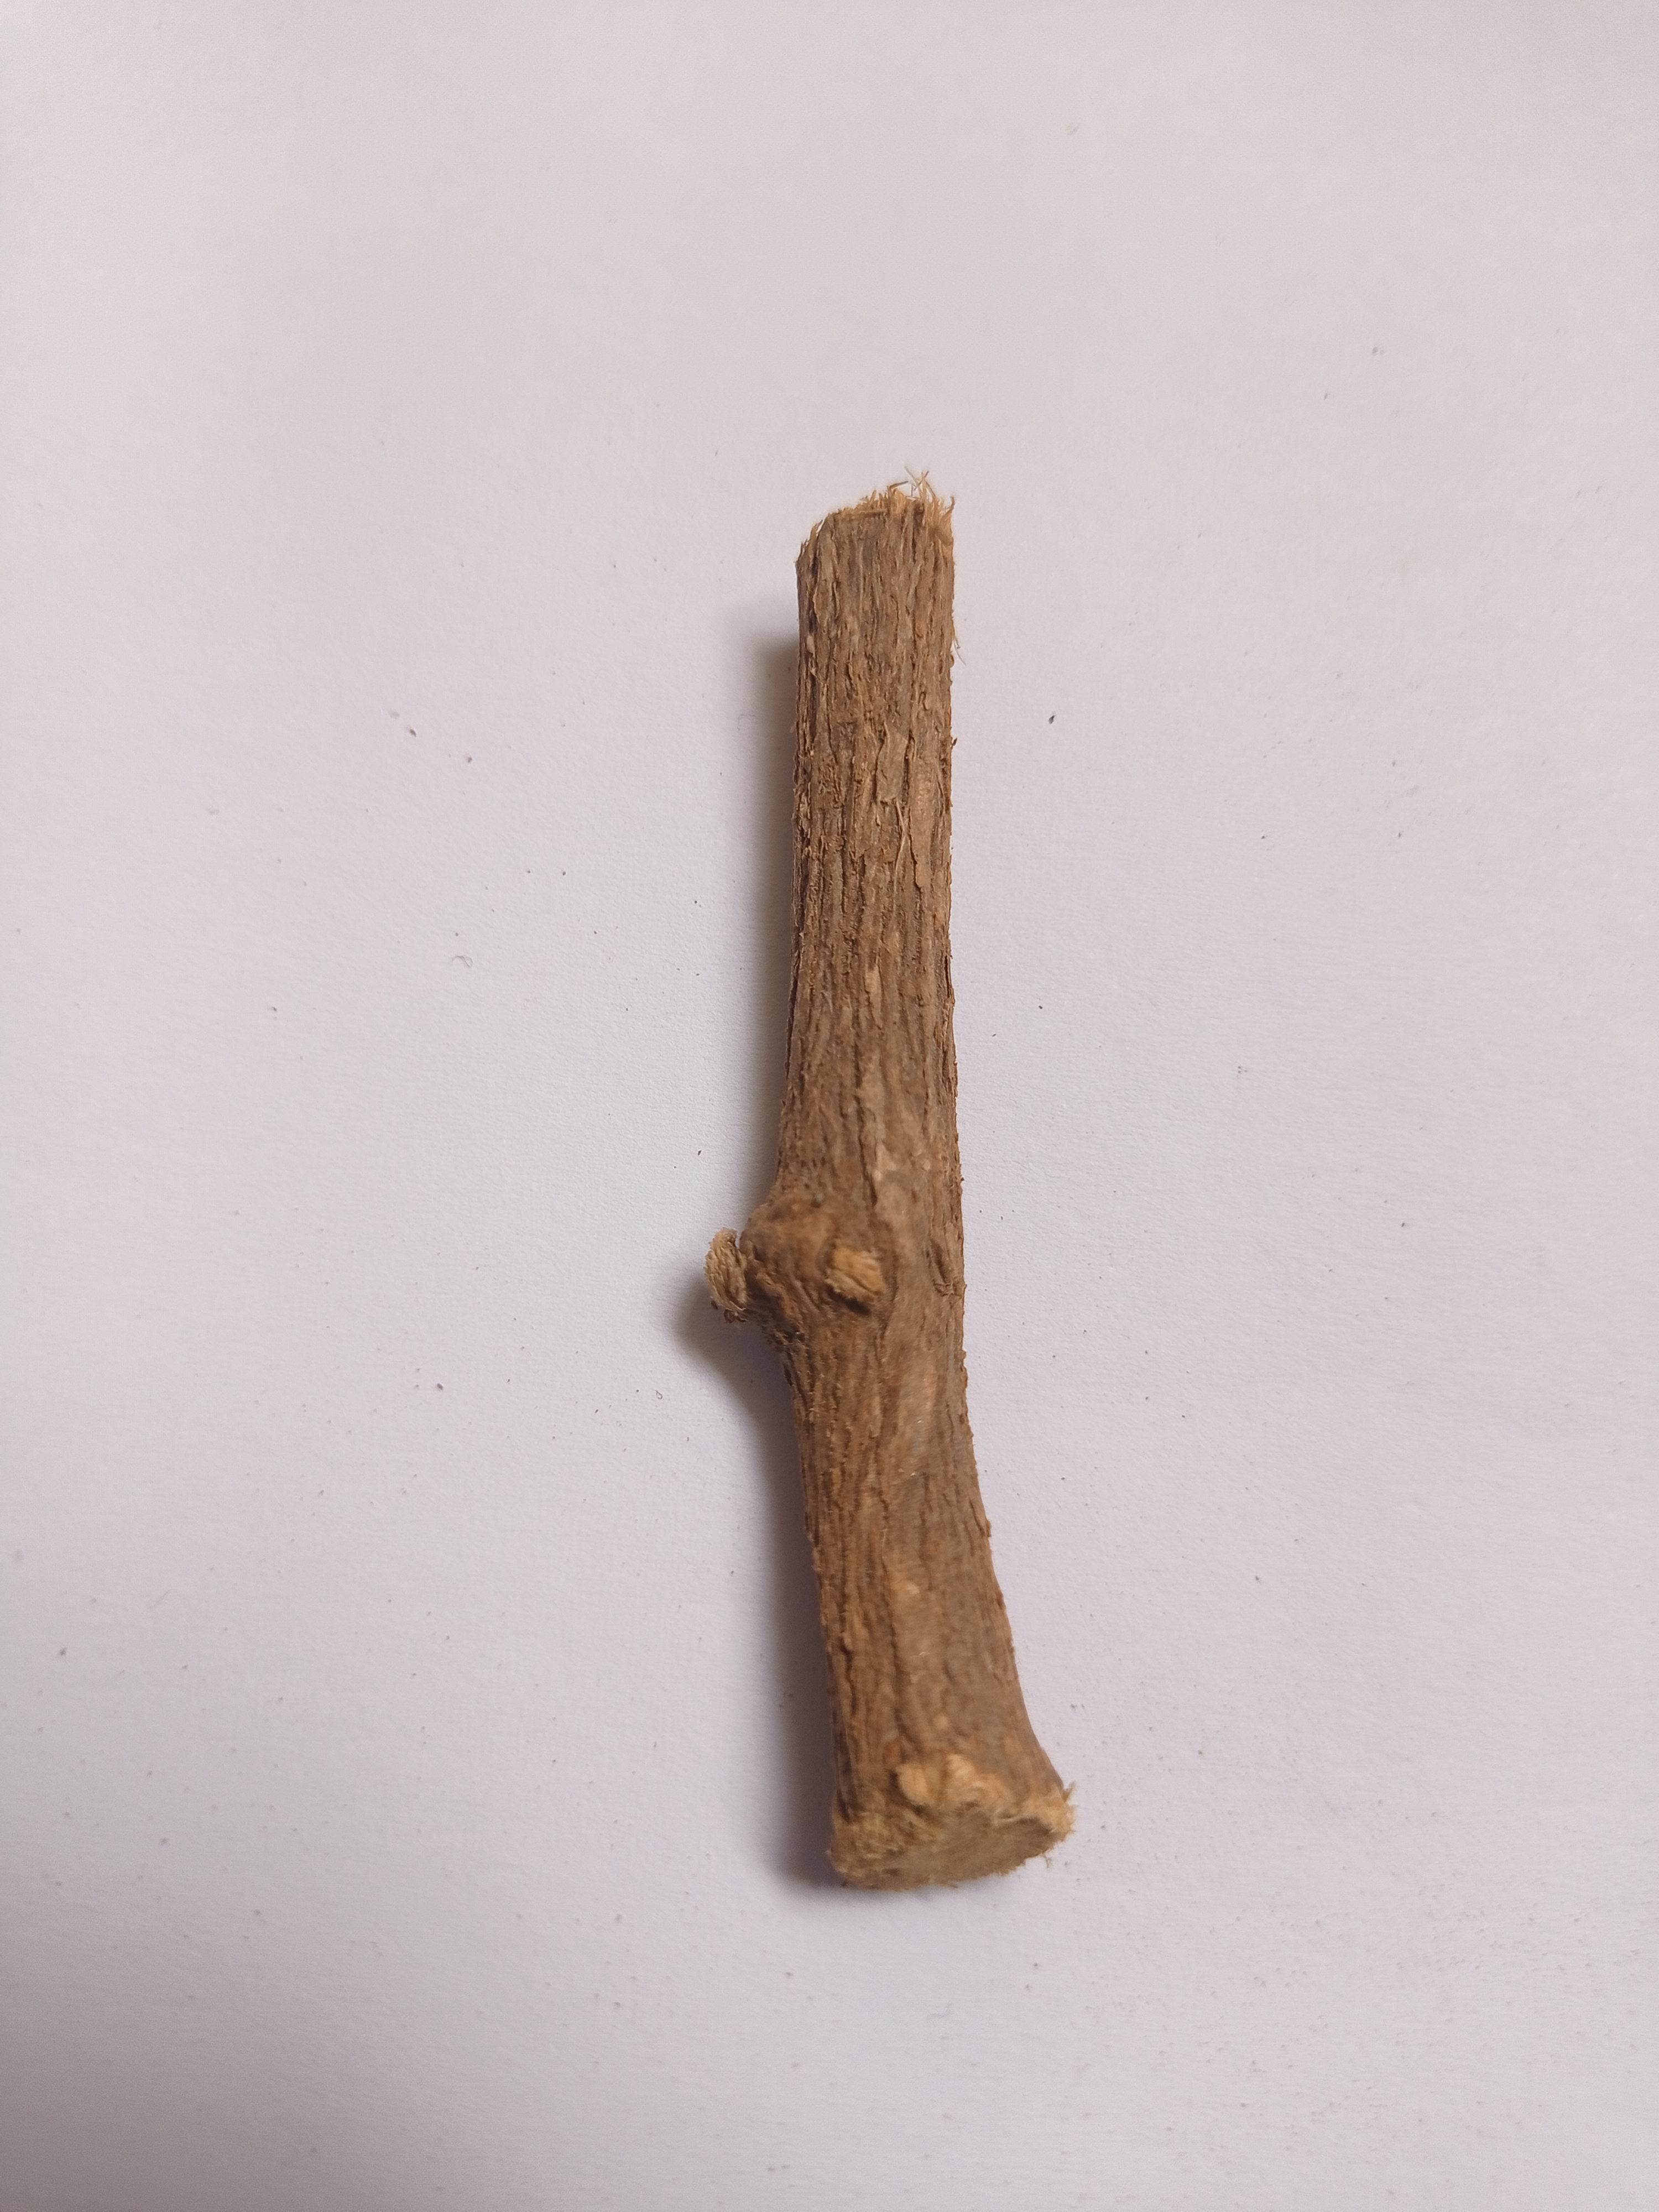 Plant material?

jesthamadh
